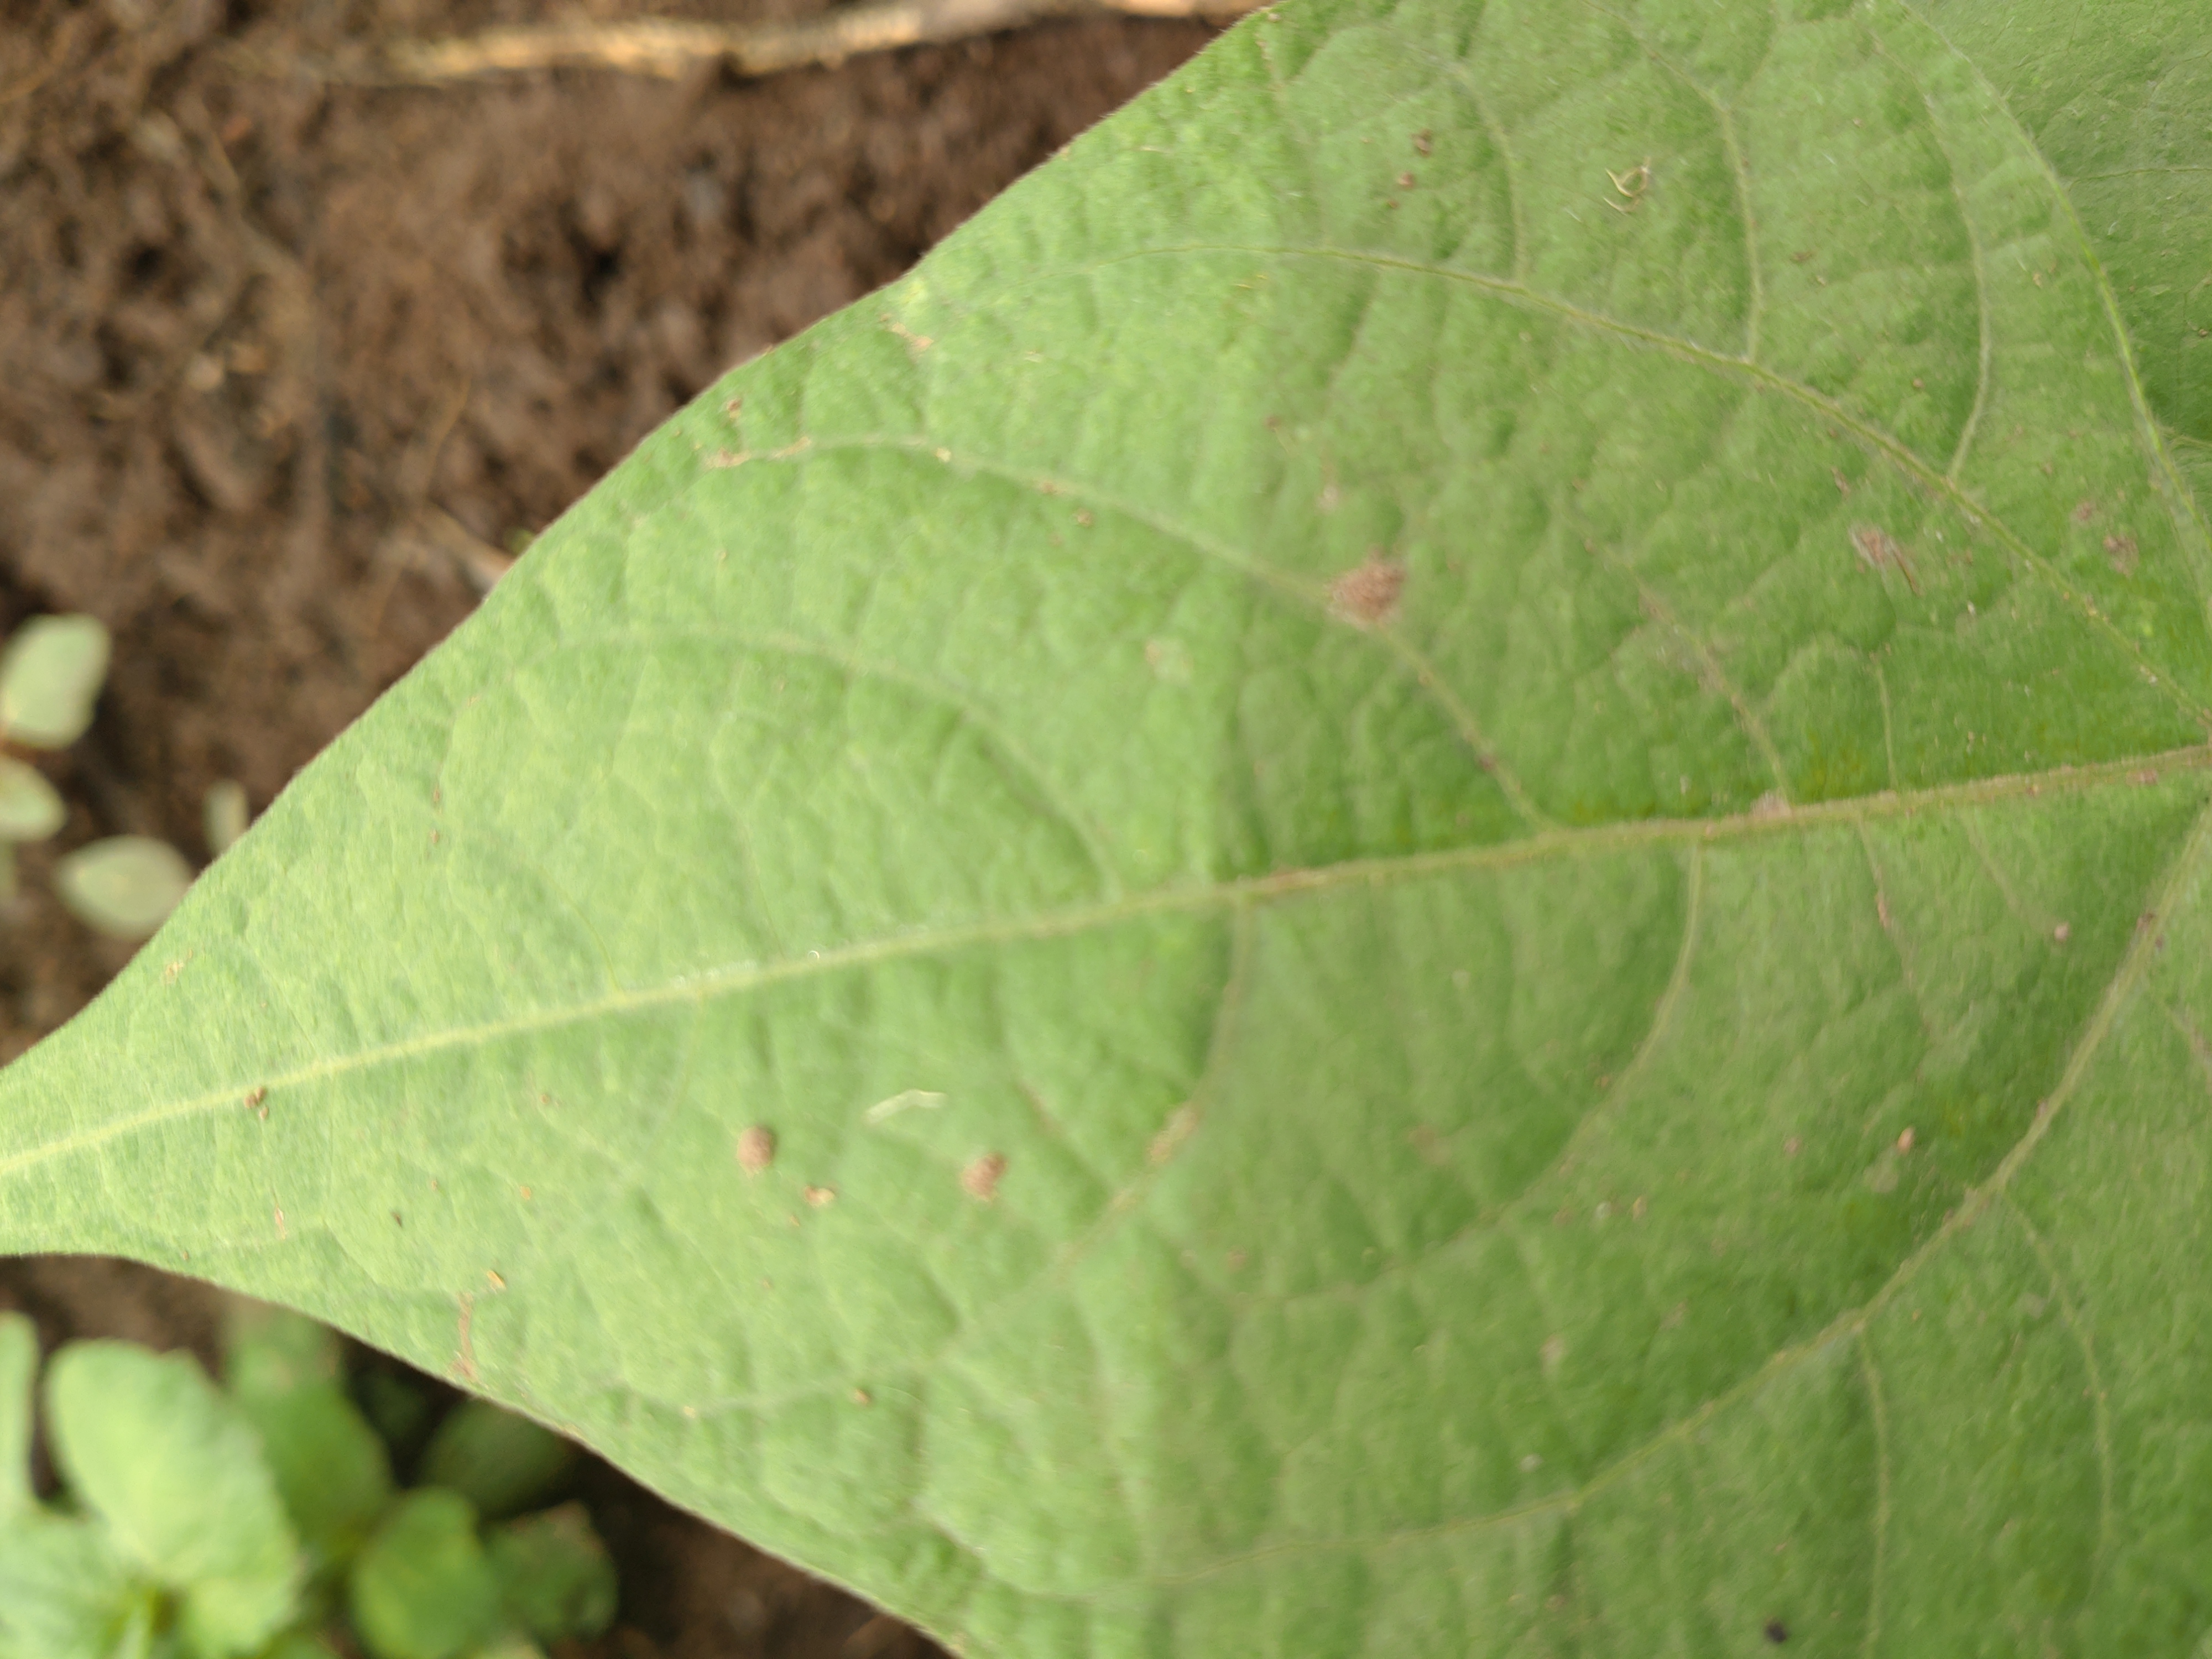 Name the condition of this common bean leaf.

healthy
